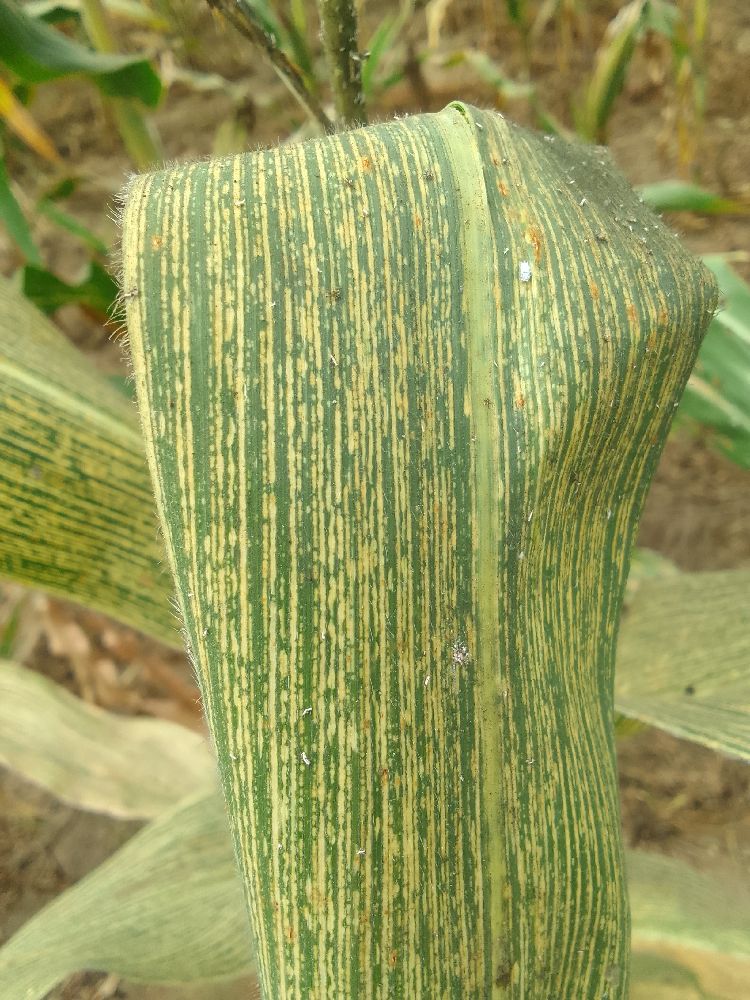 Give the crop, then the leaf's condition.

maize, maize streak virus
